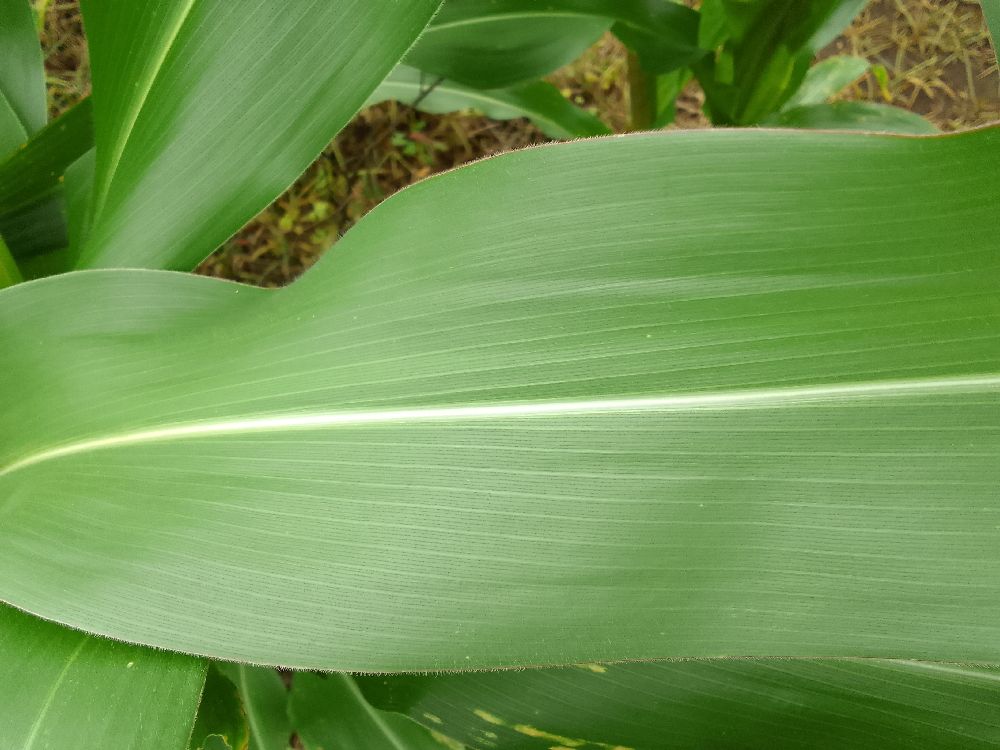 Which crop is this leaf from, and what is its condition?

maize, healthy
